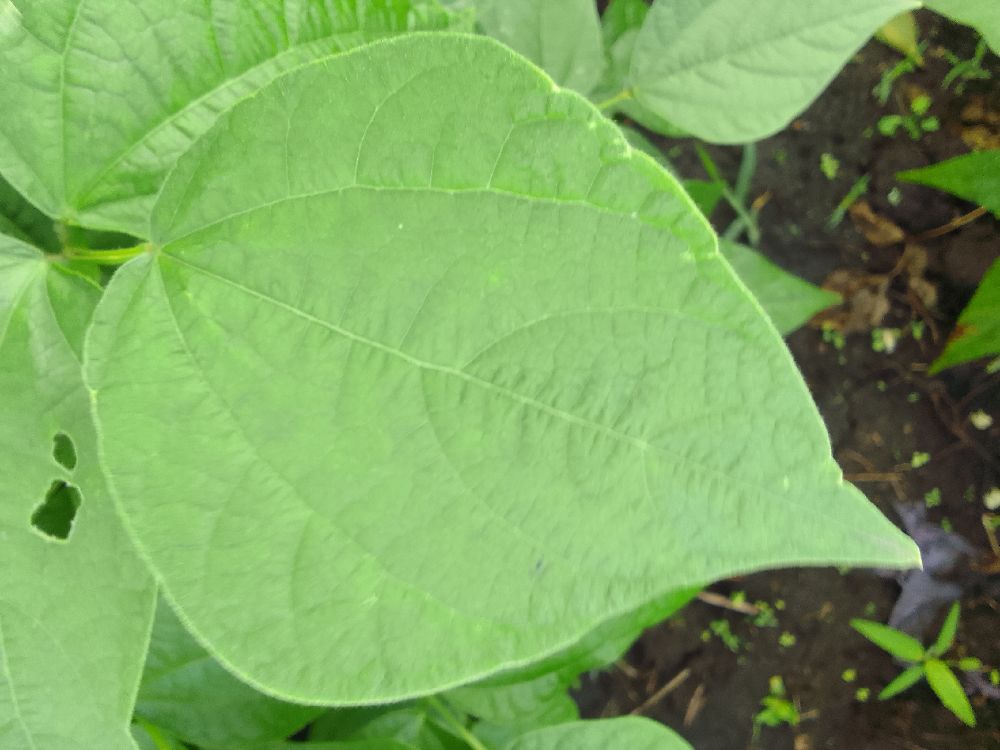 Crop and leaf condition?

common bean, healthy
